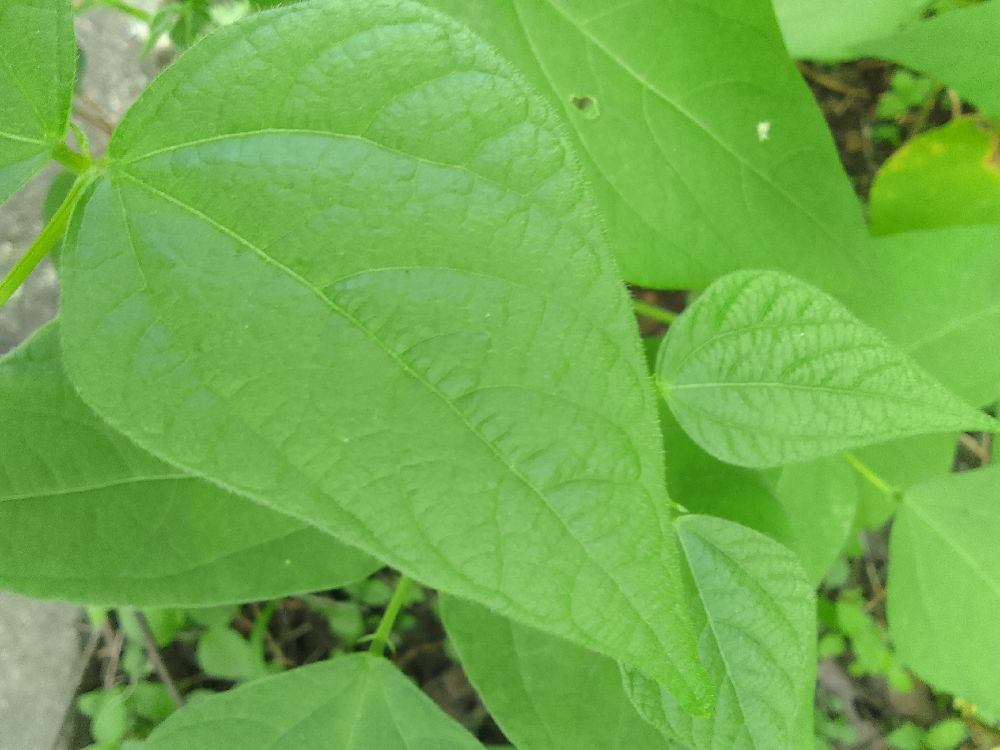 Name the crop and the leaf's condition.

common bean, healthy
